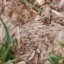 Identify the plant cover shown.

grass
